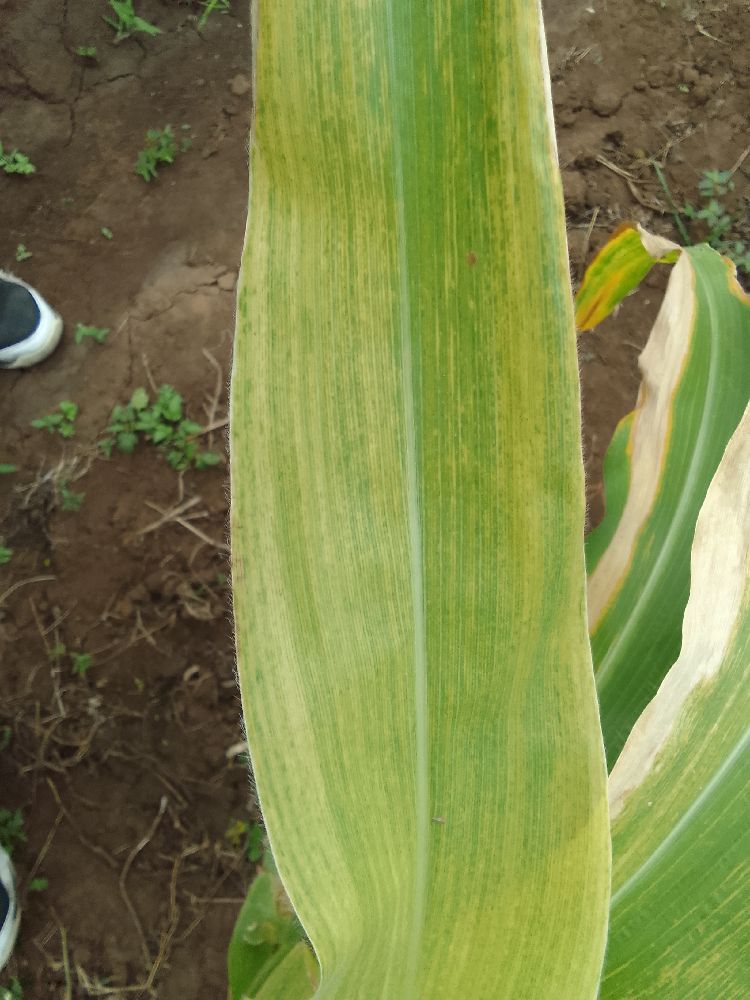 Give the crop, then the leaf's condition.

maize, maize lethal necrosis
